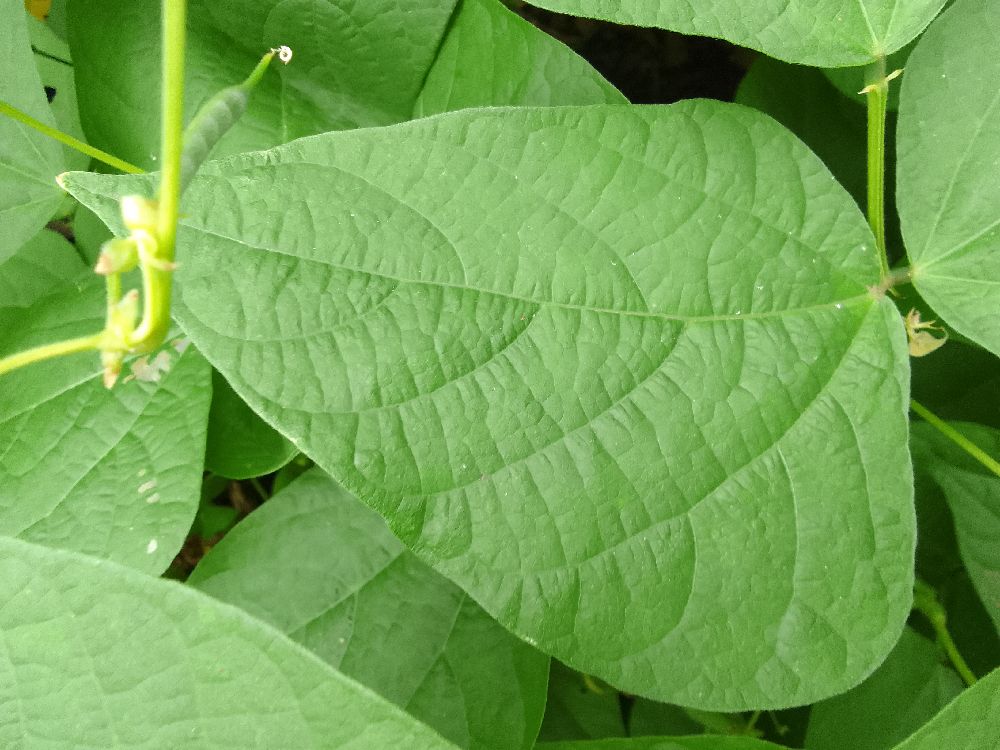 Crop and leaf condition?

common bean, healthy
